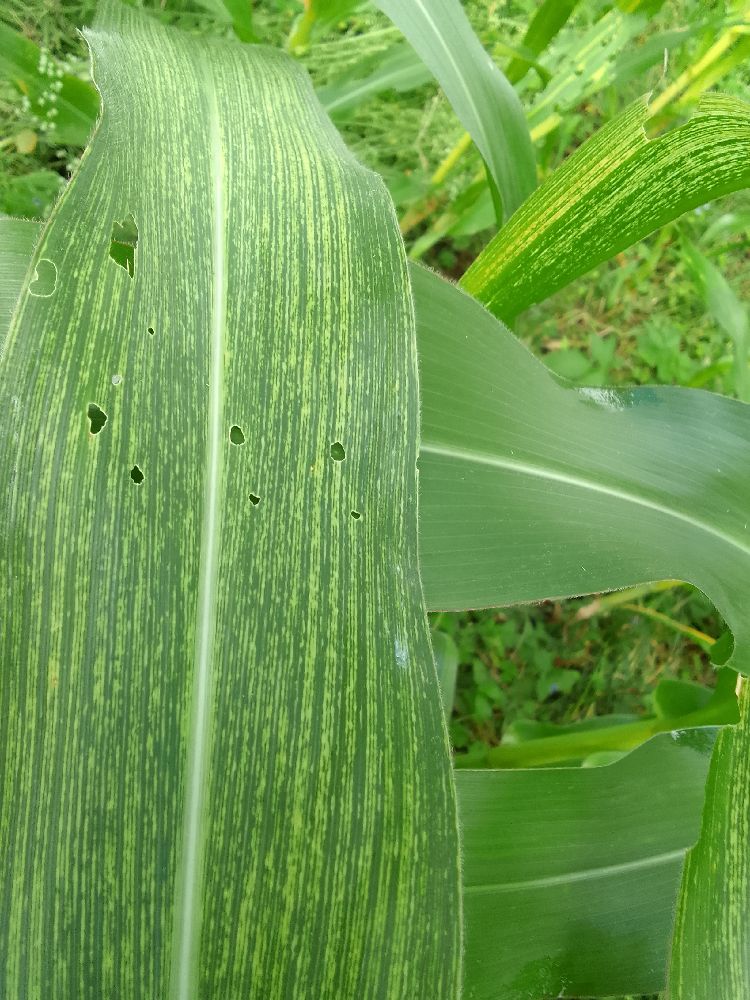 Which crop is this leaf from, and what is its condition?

maize, maize streak virus
